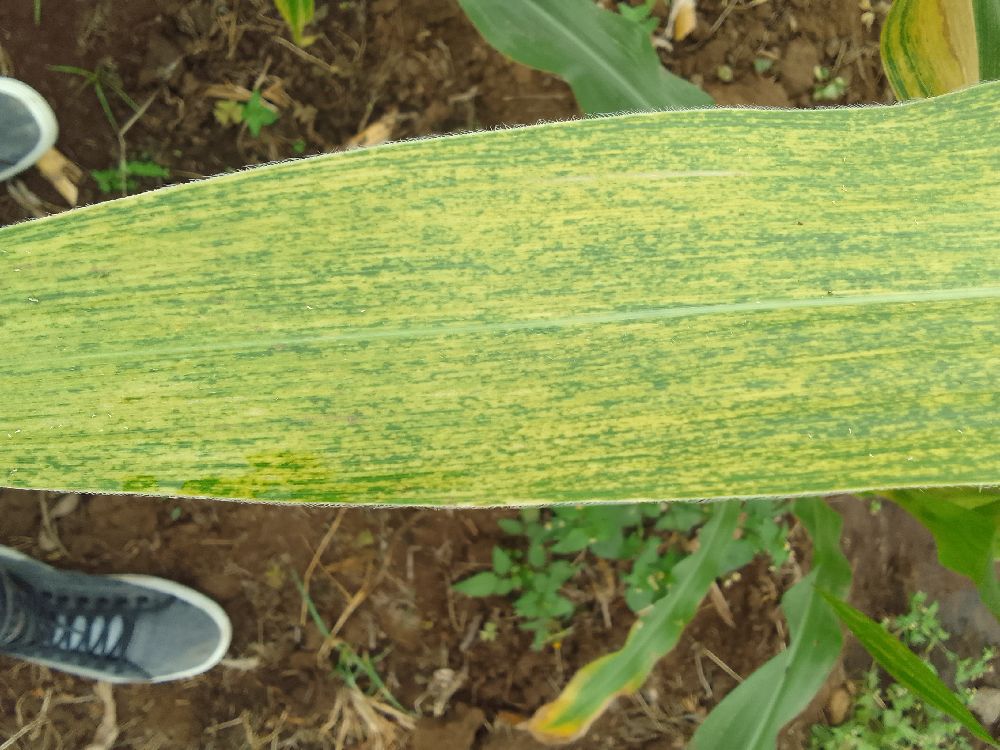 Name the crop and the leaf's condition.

maize, maize lethal necrosis
